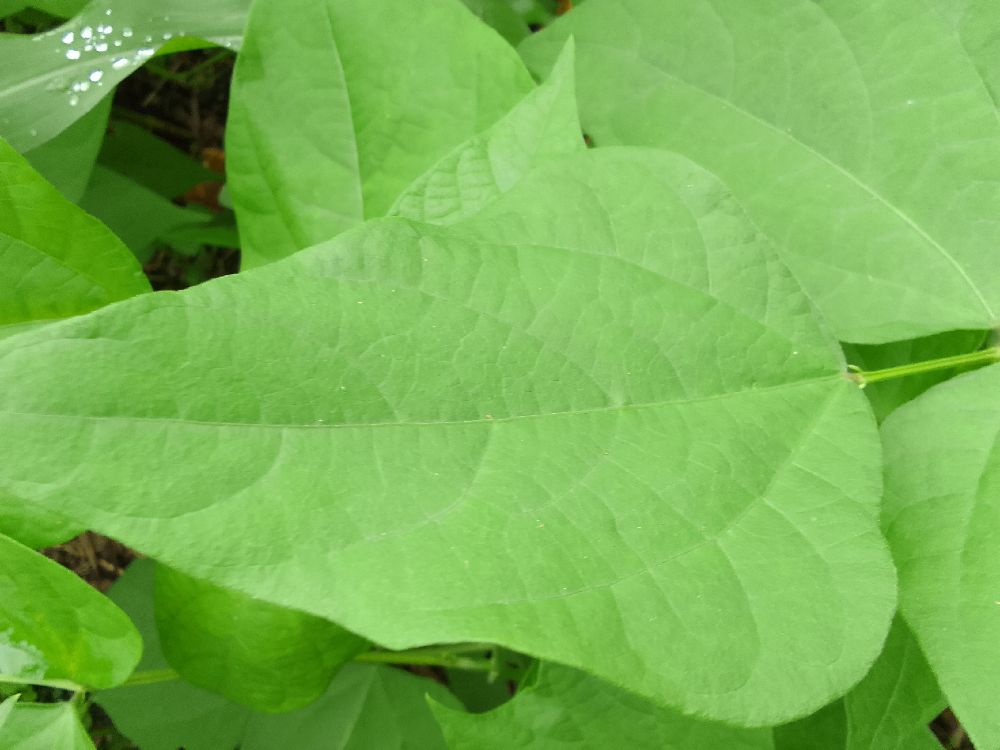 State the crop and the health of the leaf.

common bean, healthy
